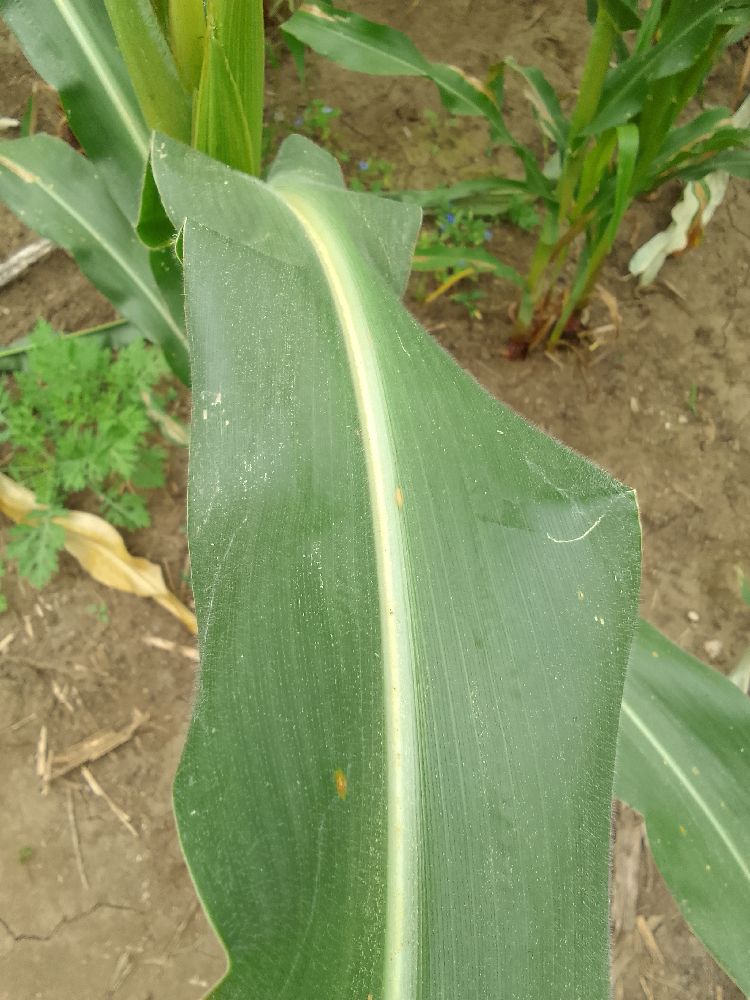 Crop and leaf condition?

maize, healthy
